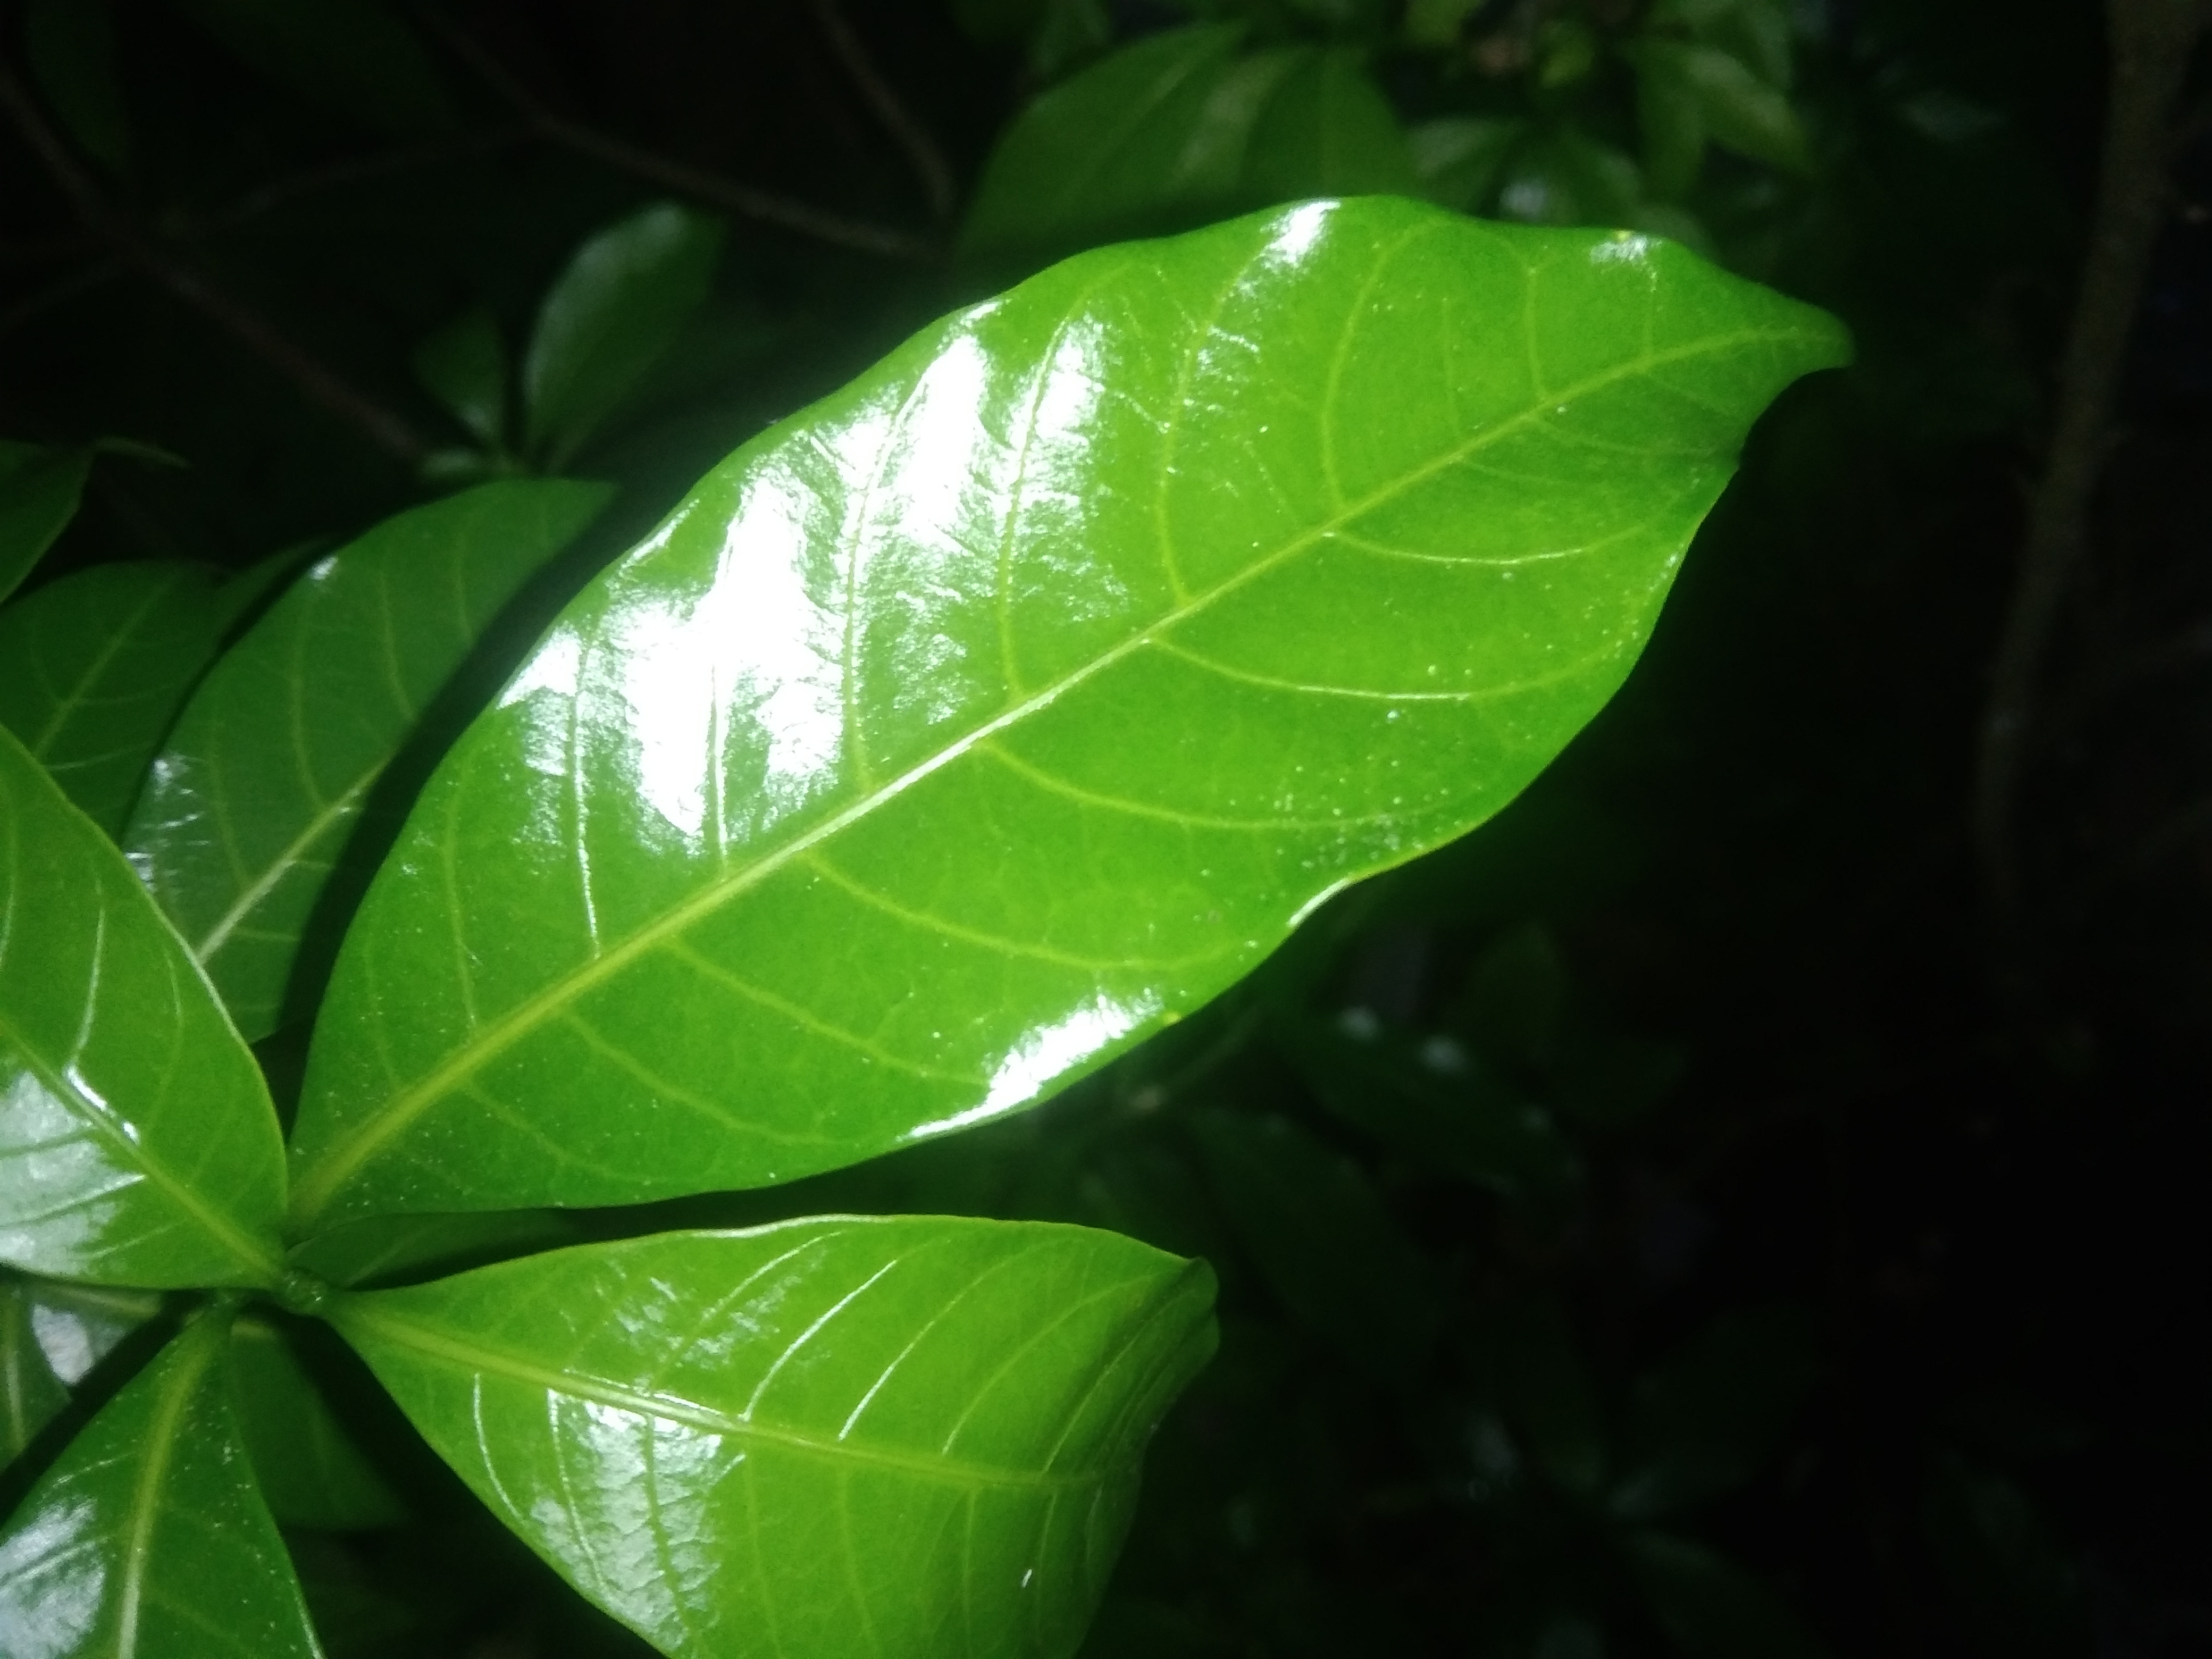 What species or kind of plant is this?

togor
